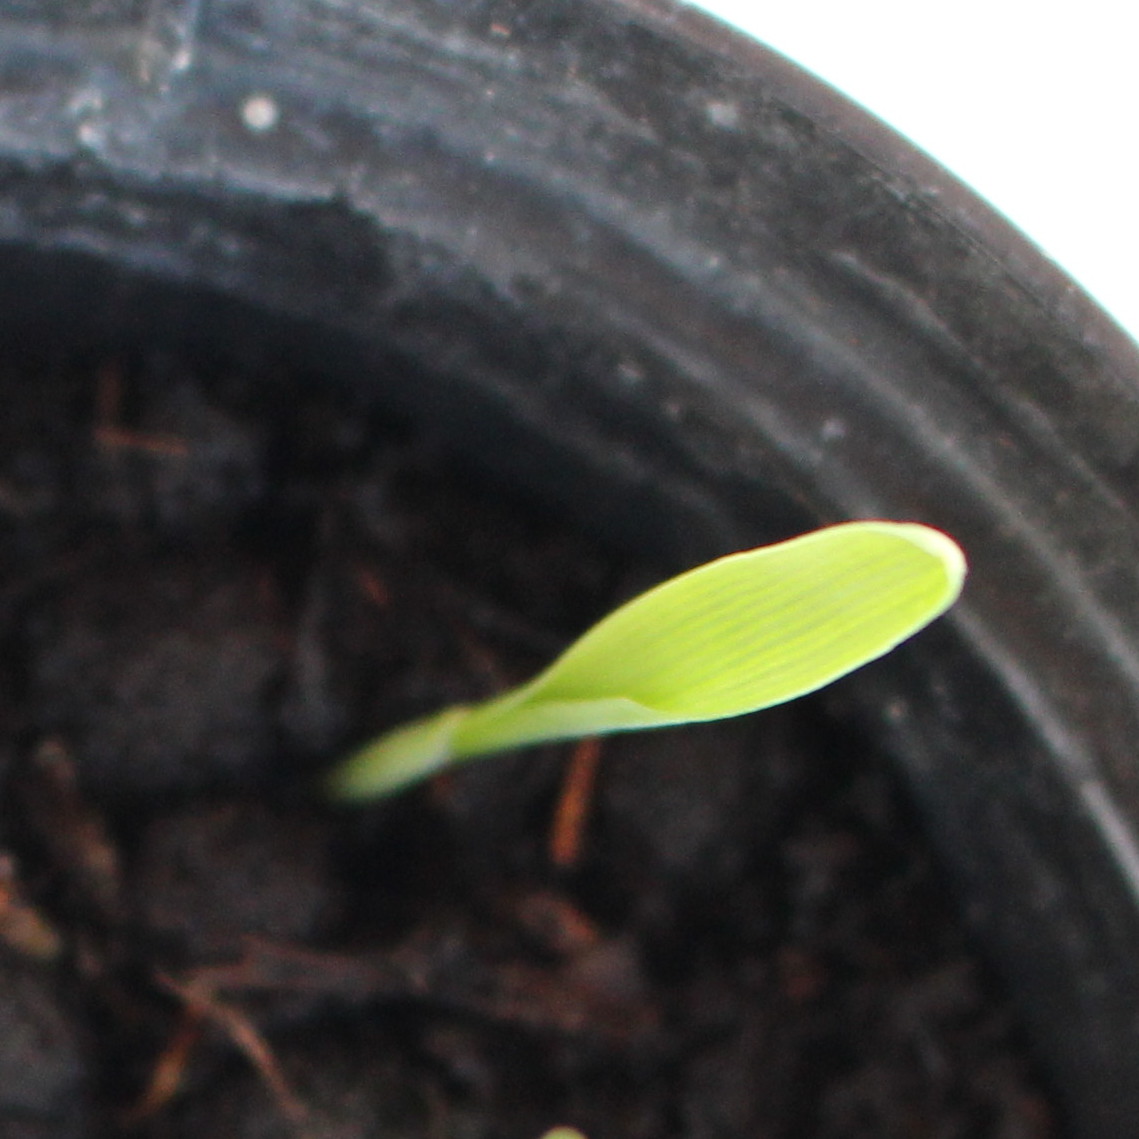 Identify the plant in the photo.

Avena sterilis
